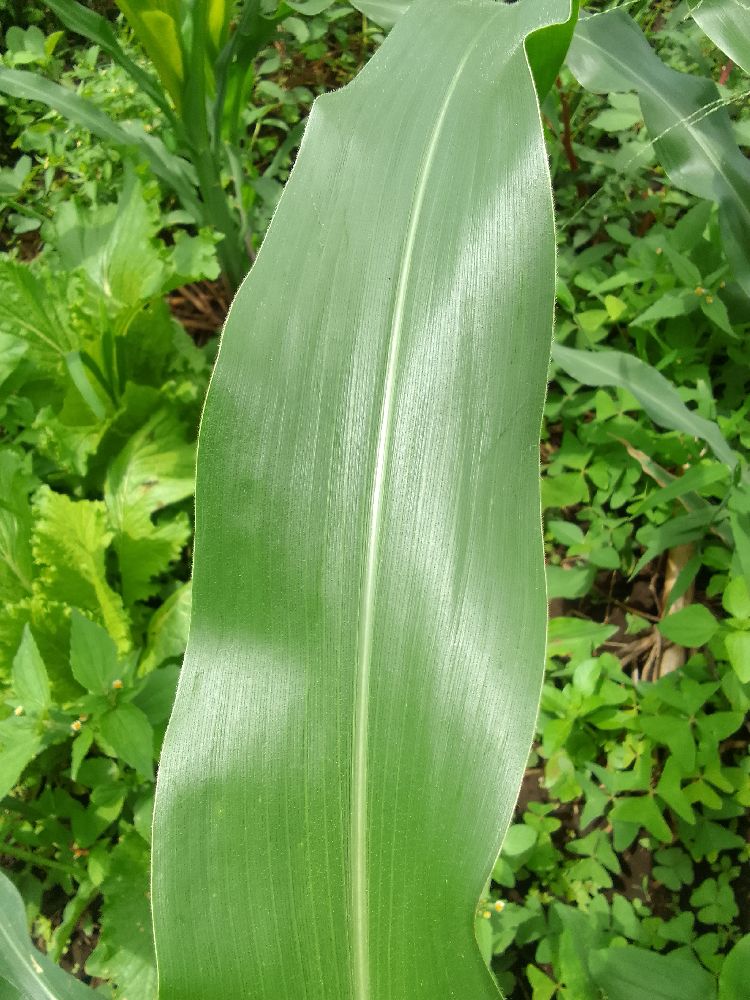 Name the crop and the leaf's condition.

maize, healthy
